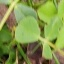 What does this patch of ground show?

unstructured weed
